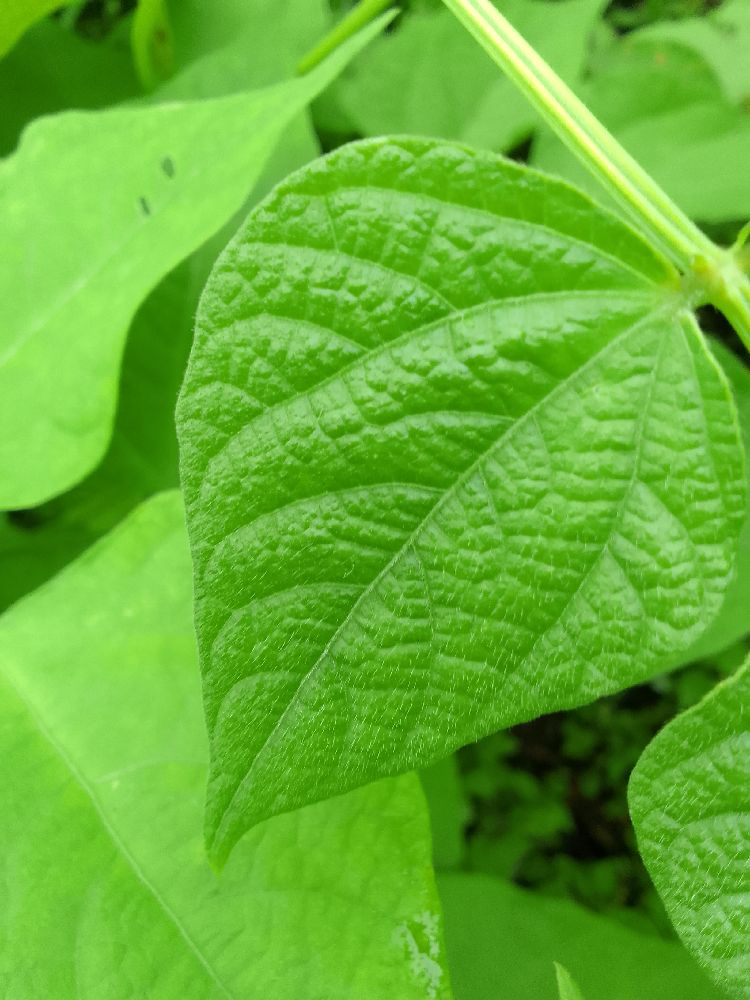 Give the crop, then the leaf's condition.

common bean, healthy
